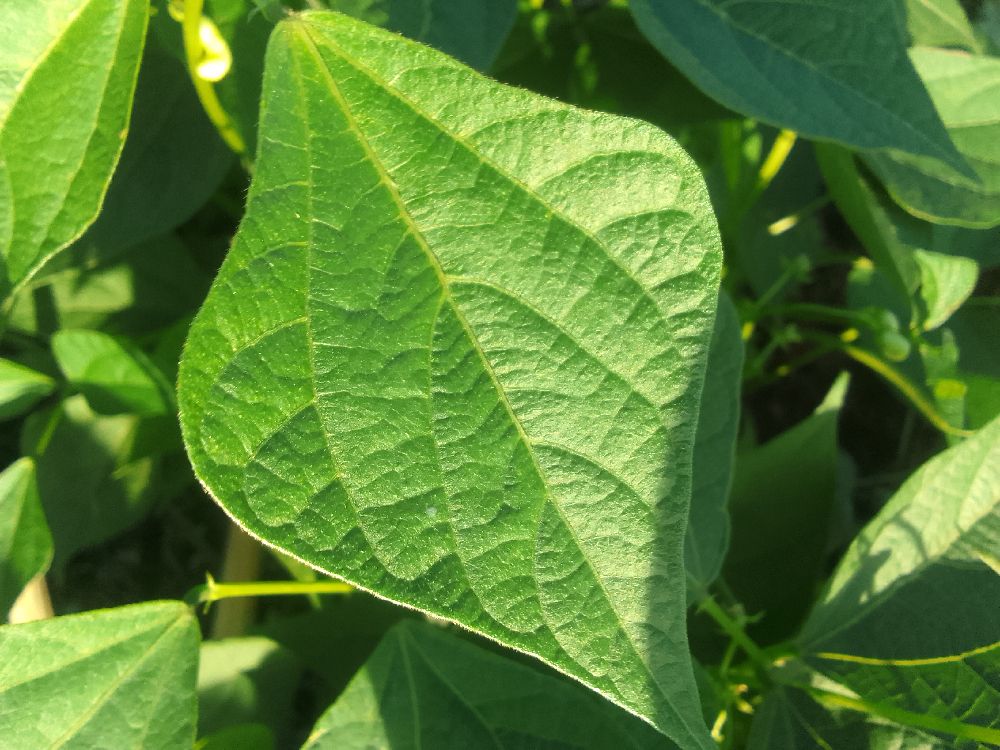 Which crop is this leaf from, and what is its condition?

common bean, healthy
